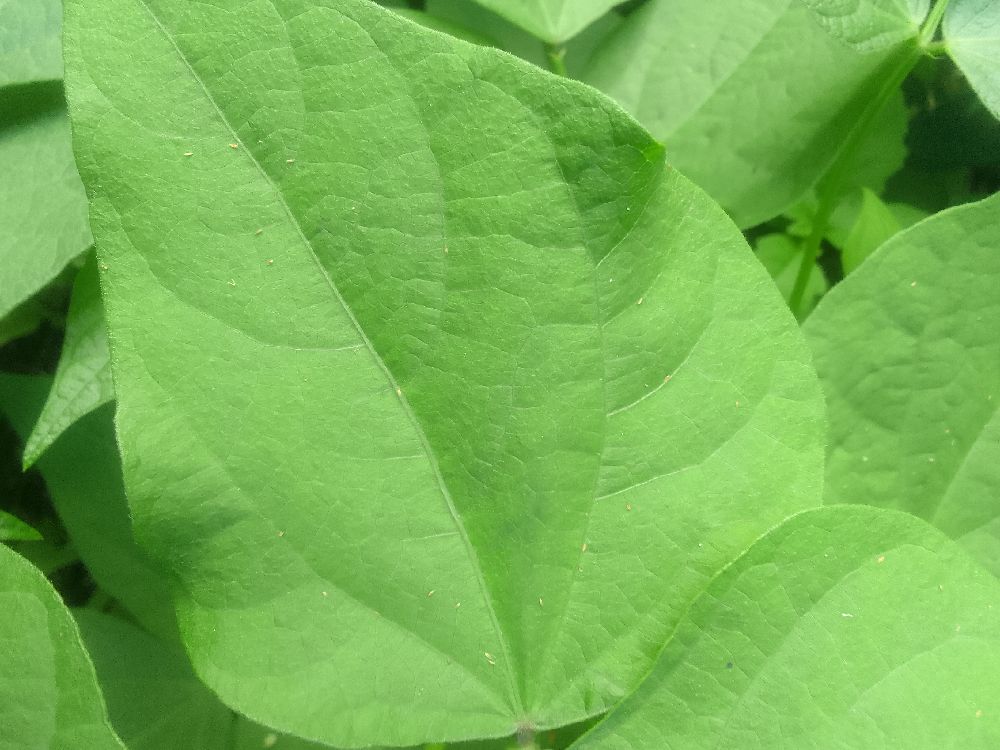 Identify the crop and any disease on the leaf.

common bean, healthy
